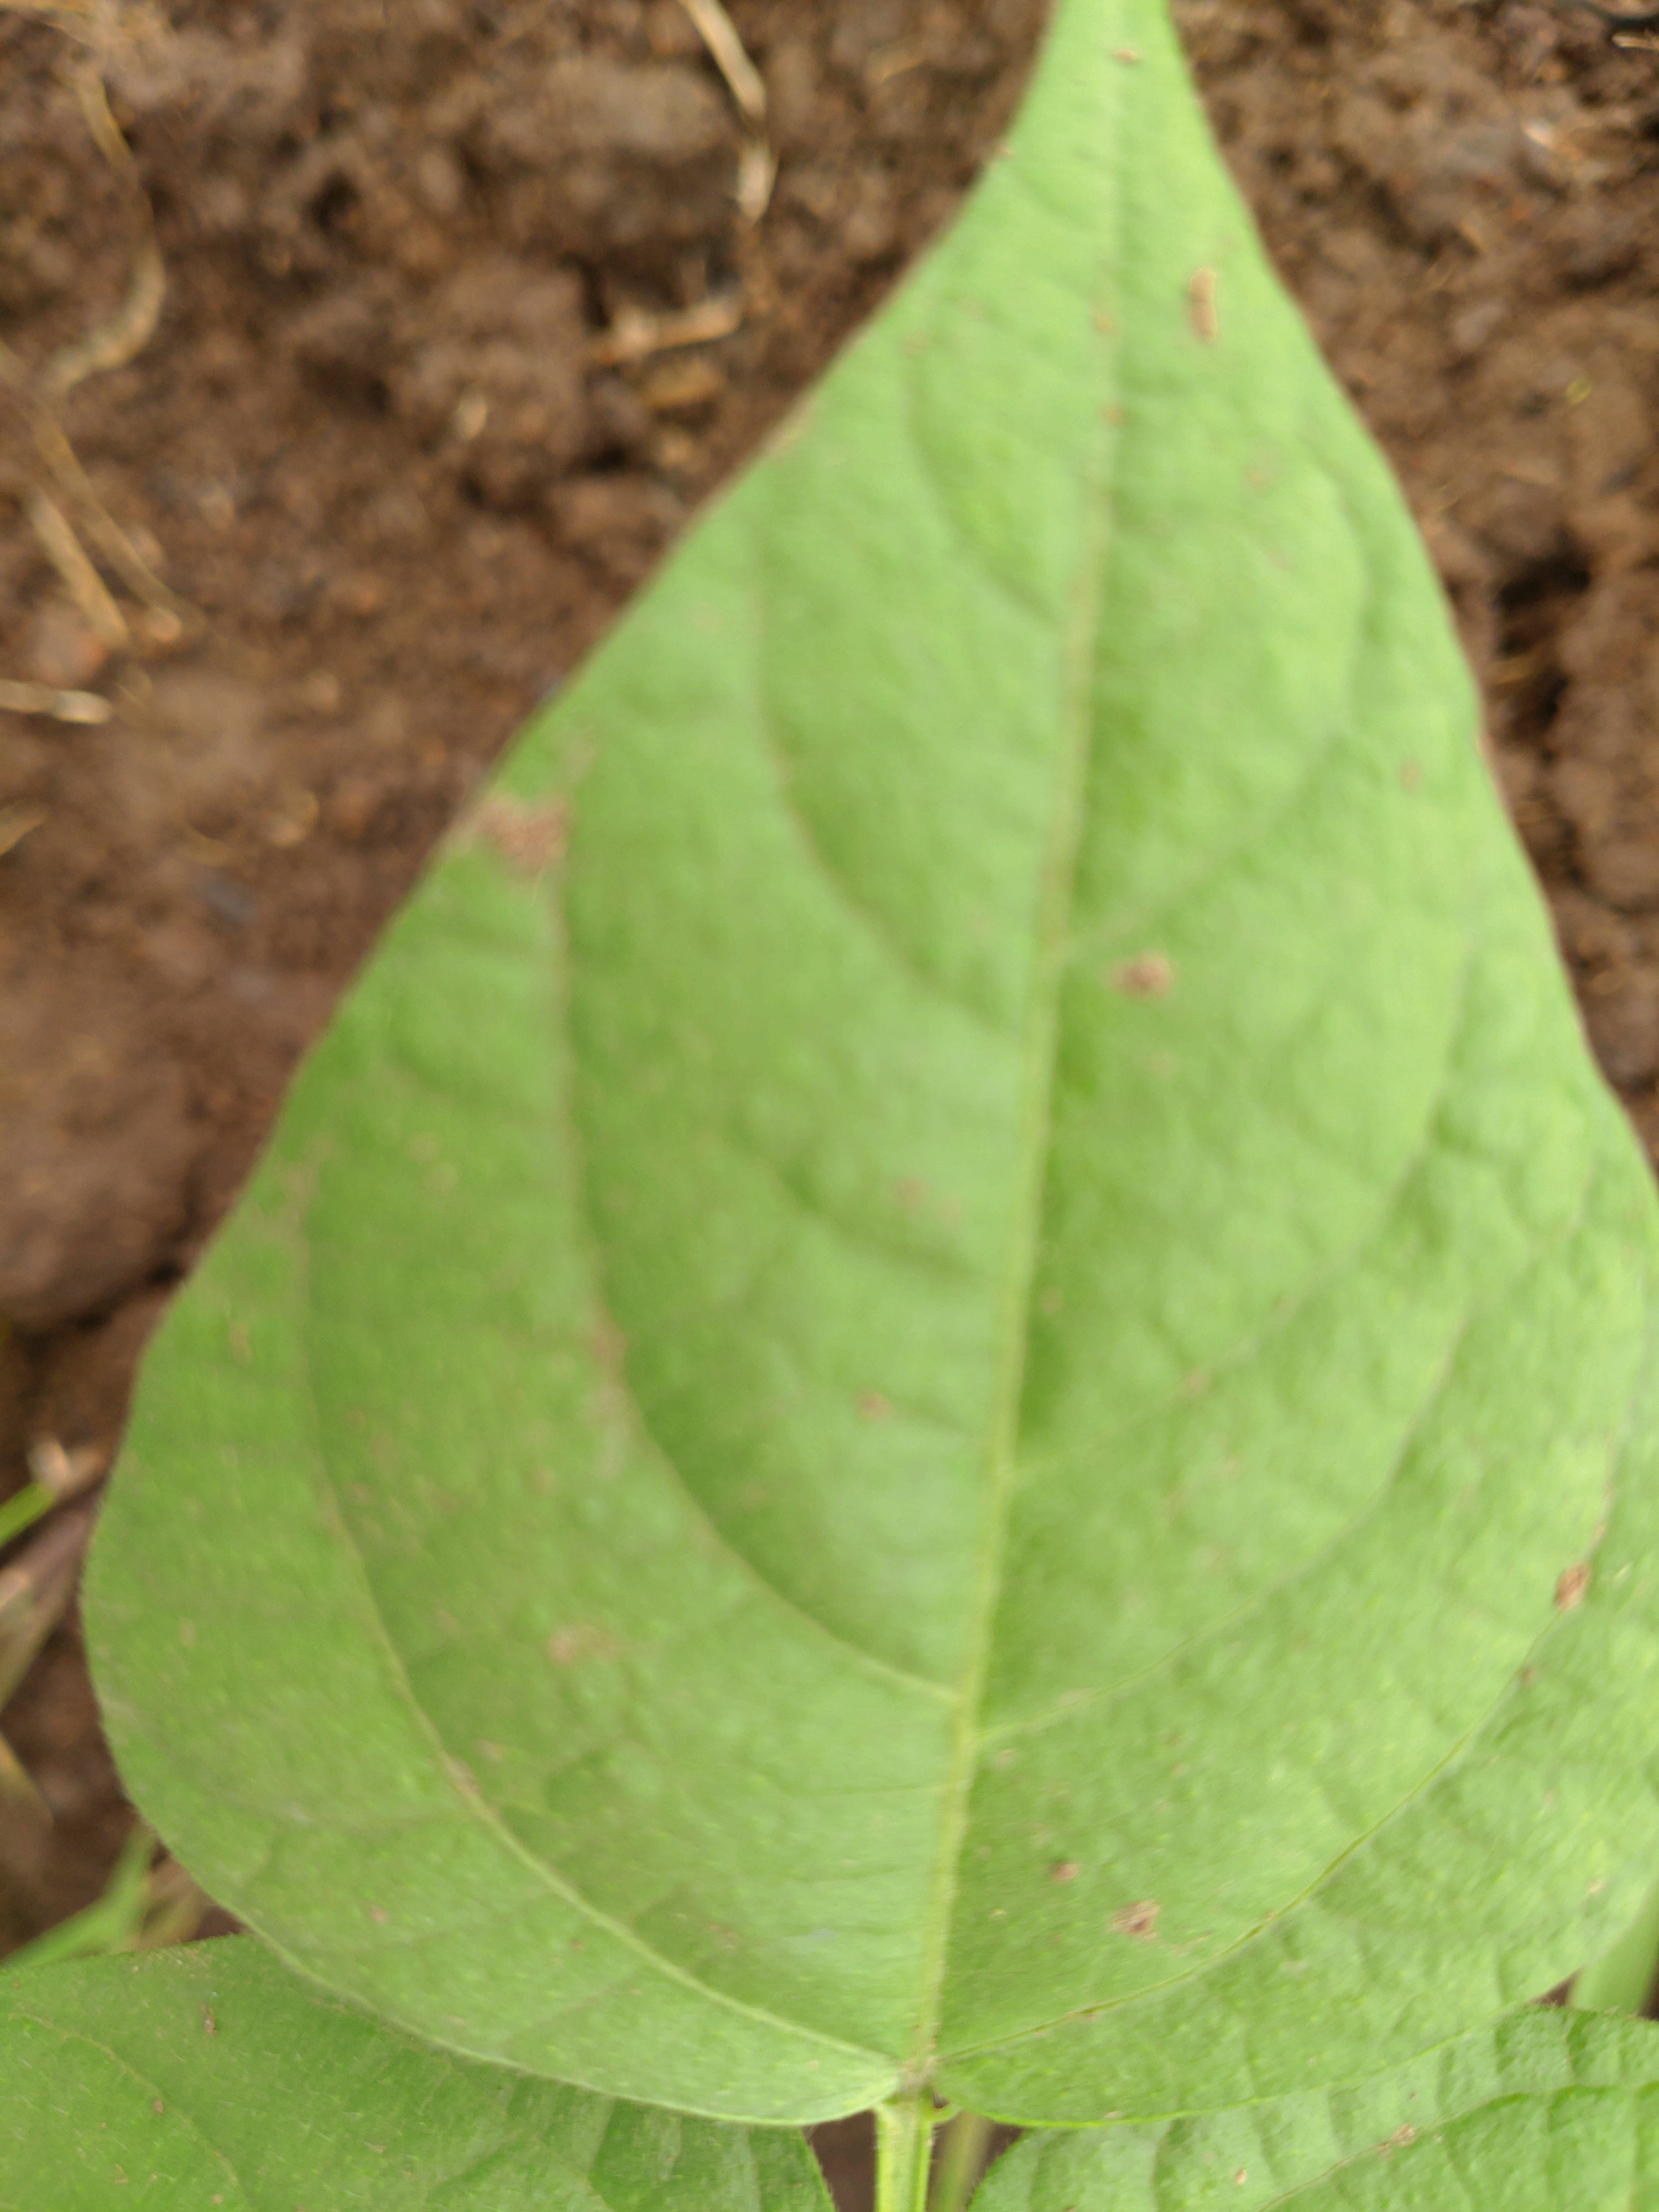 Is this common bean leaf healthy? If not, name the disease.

healthy
